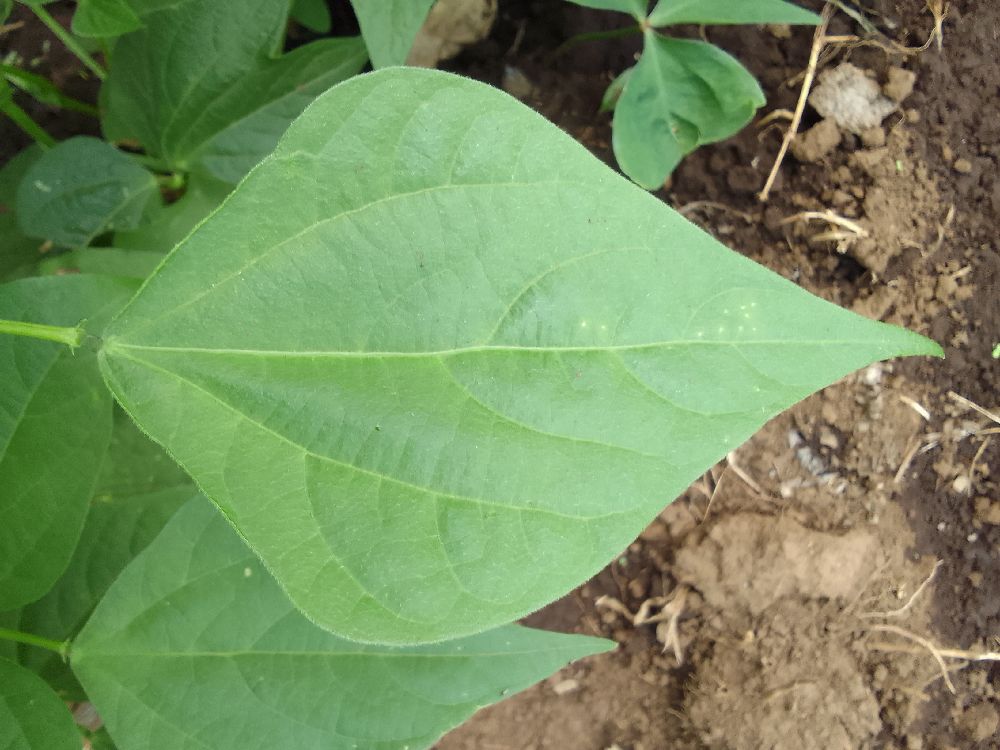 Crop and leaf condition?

common bean, healthy
